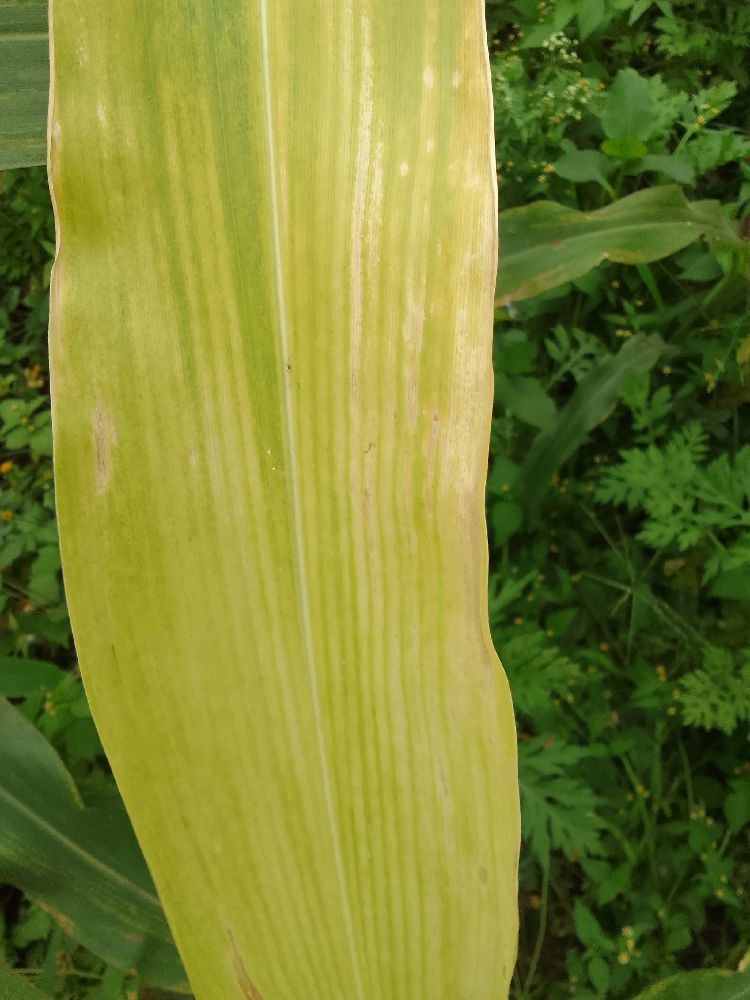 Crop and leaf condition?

maize, maize lethal necrosis
